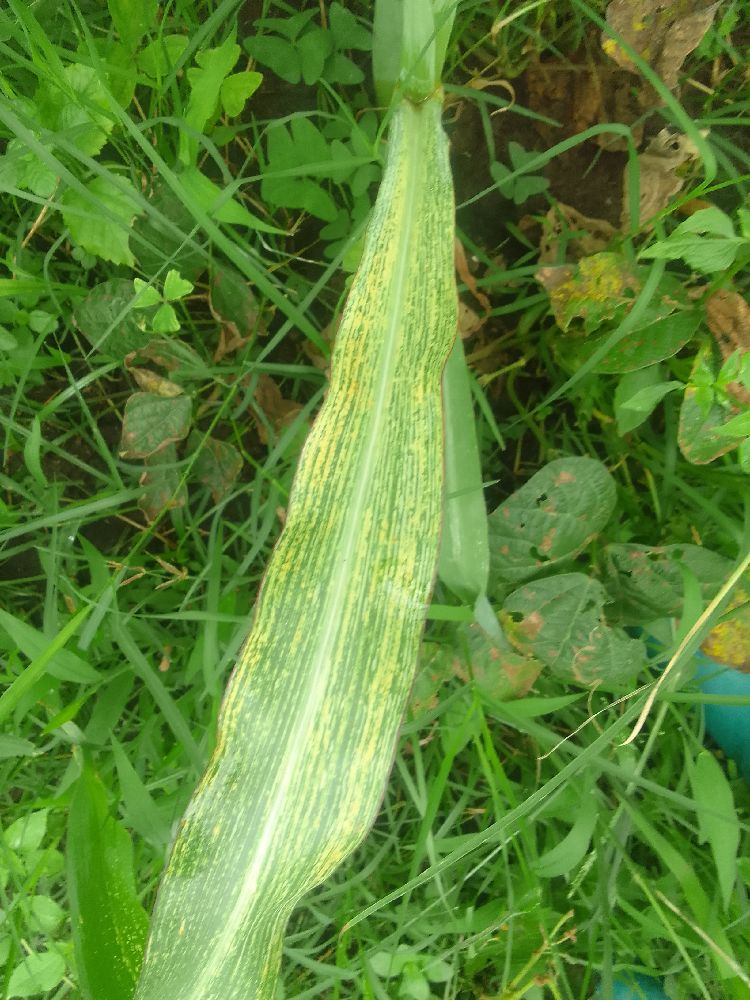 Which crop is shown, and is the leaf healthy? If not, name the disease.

maize, maize streak virus
